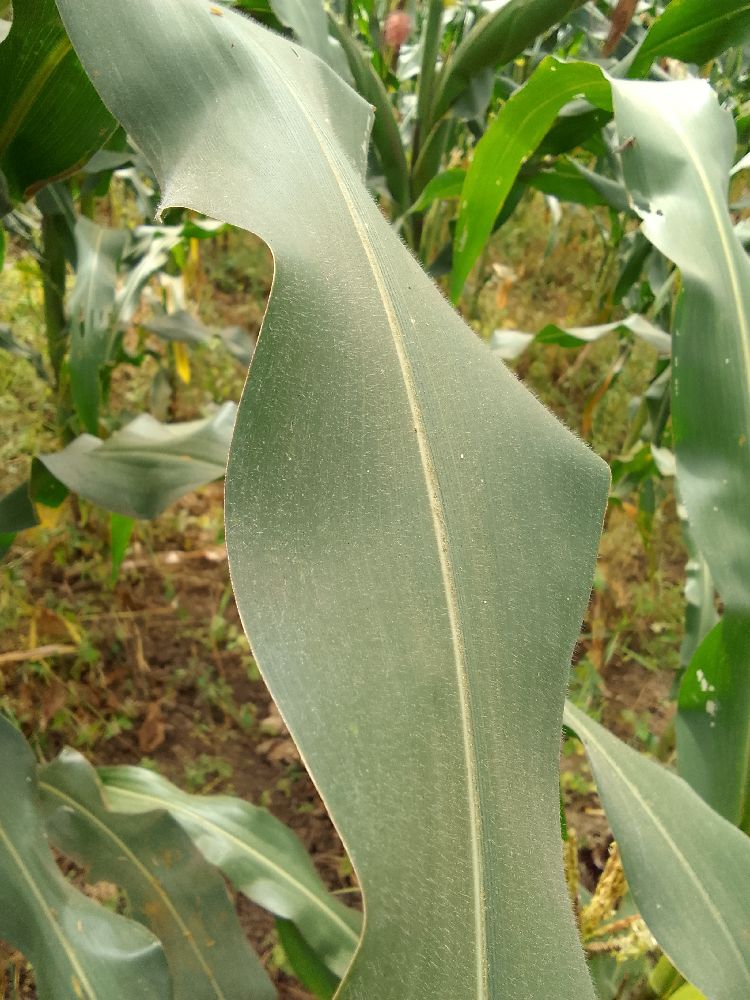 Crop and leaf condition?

maize, healthy
